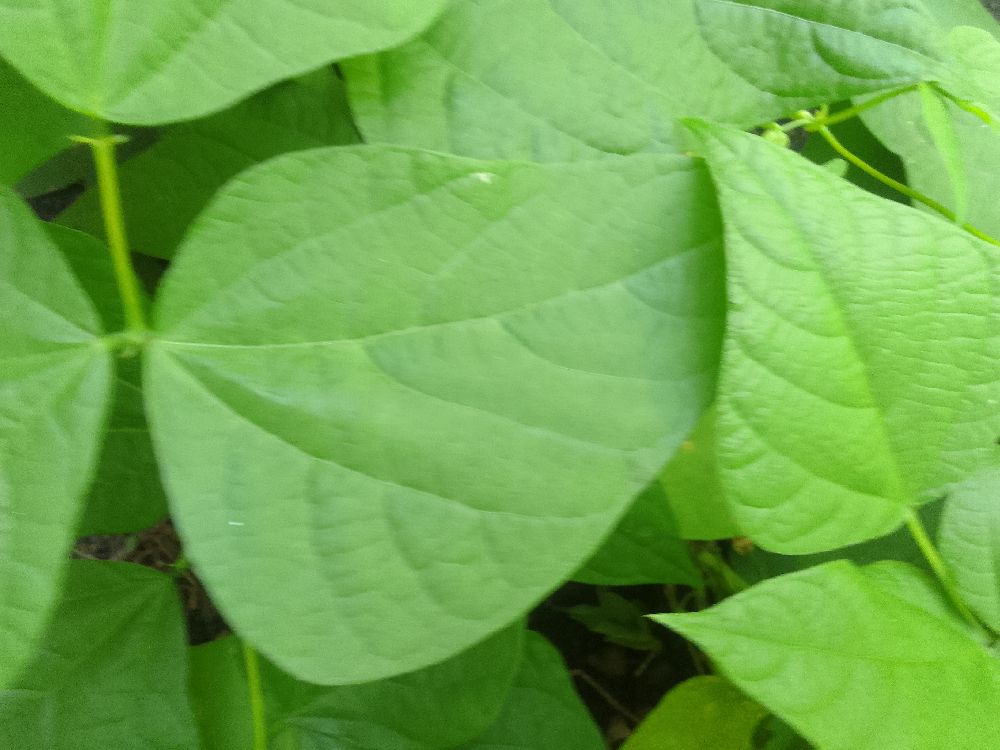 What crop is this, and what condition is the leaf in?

common bean, healthy
